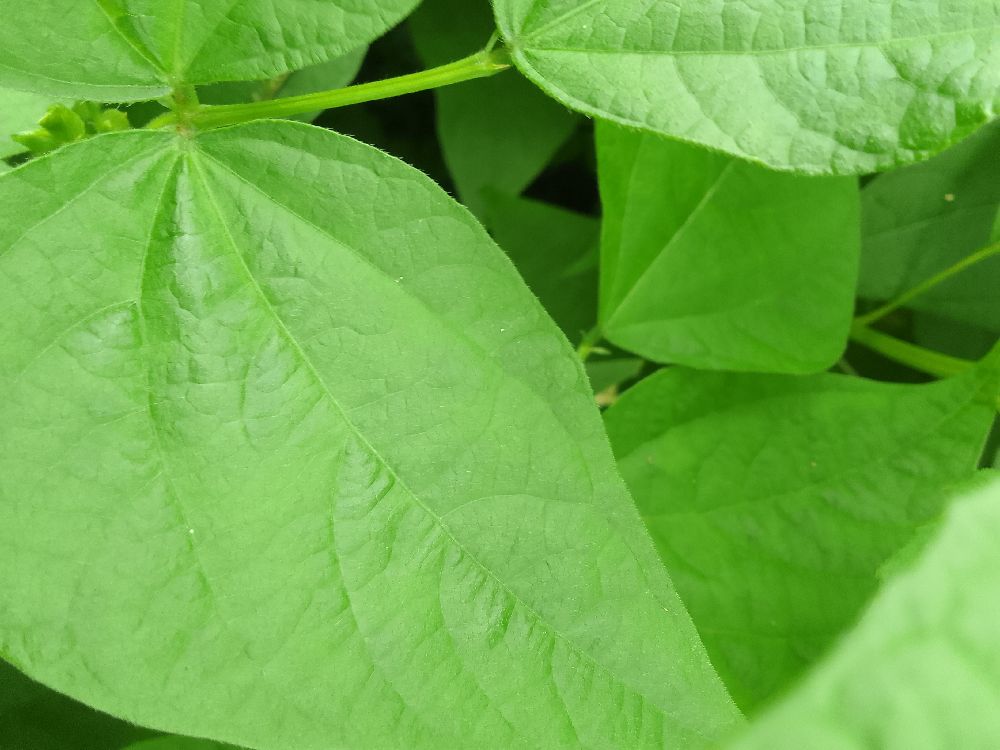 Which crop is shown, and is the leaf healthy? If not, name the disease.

common bean, healthy
